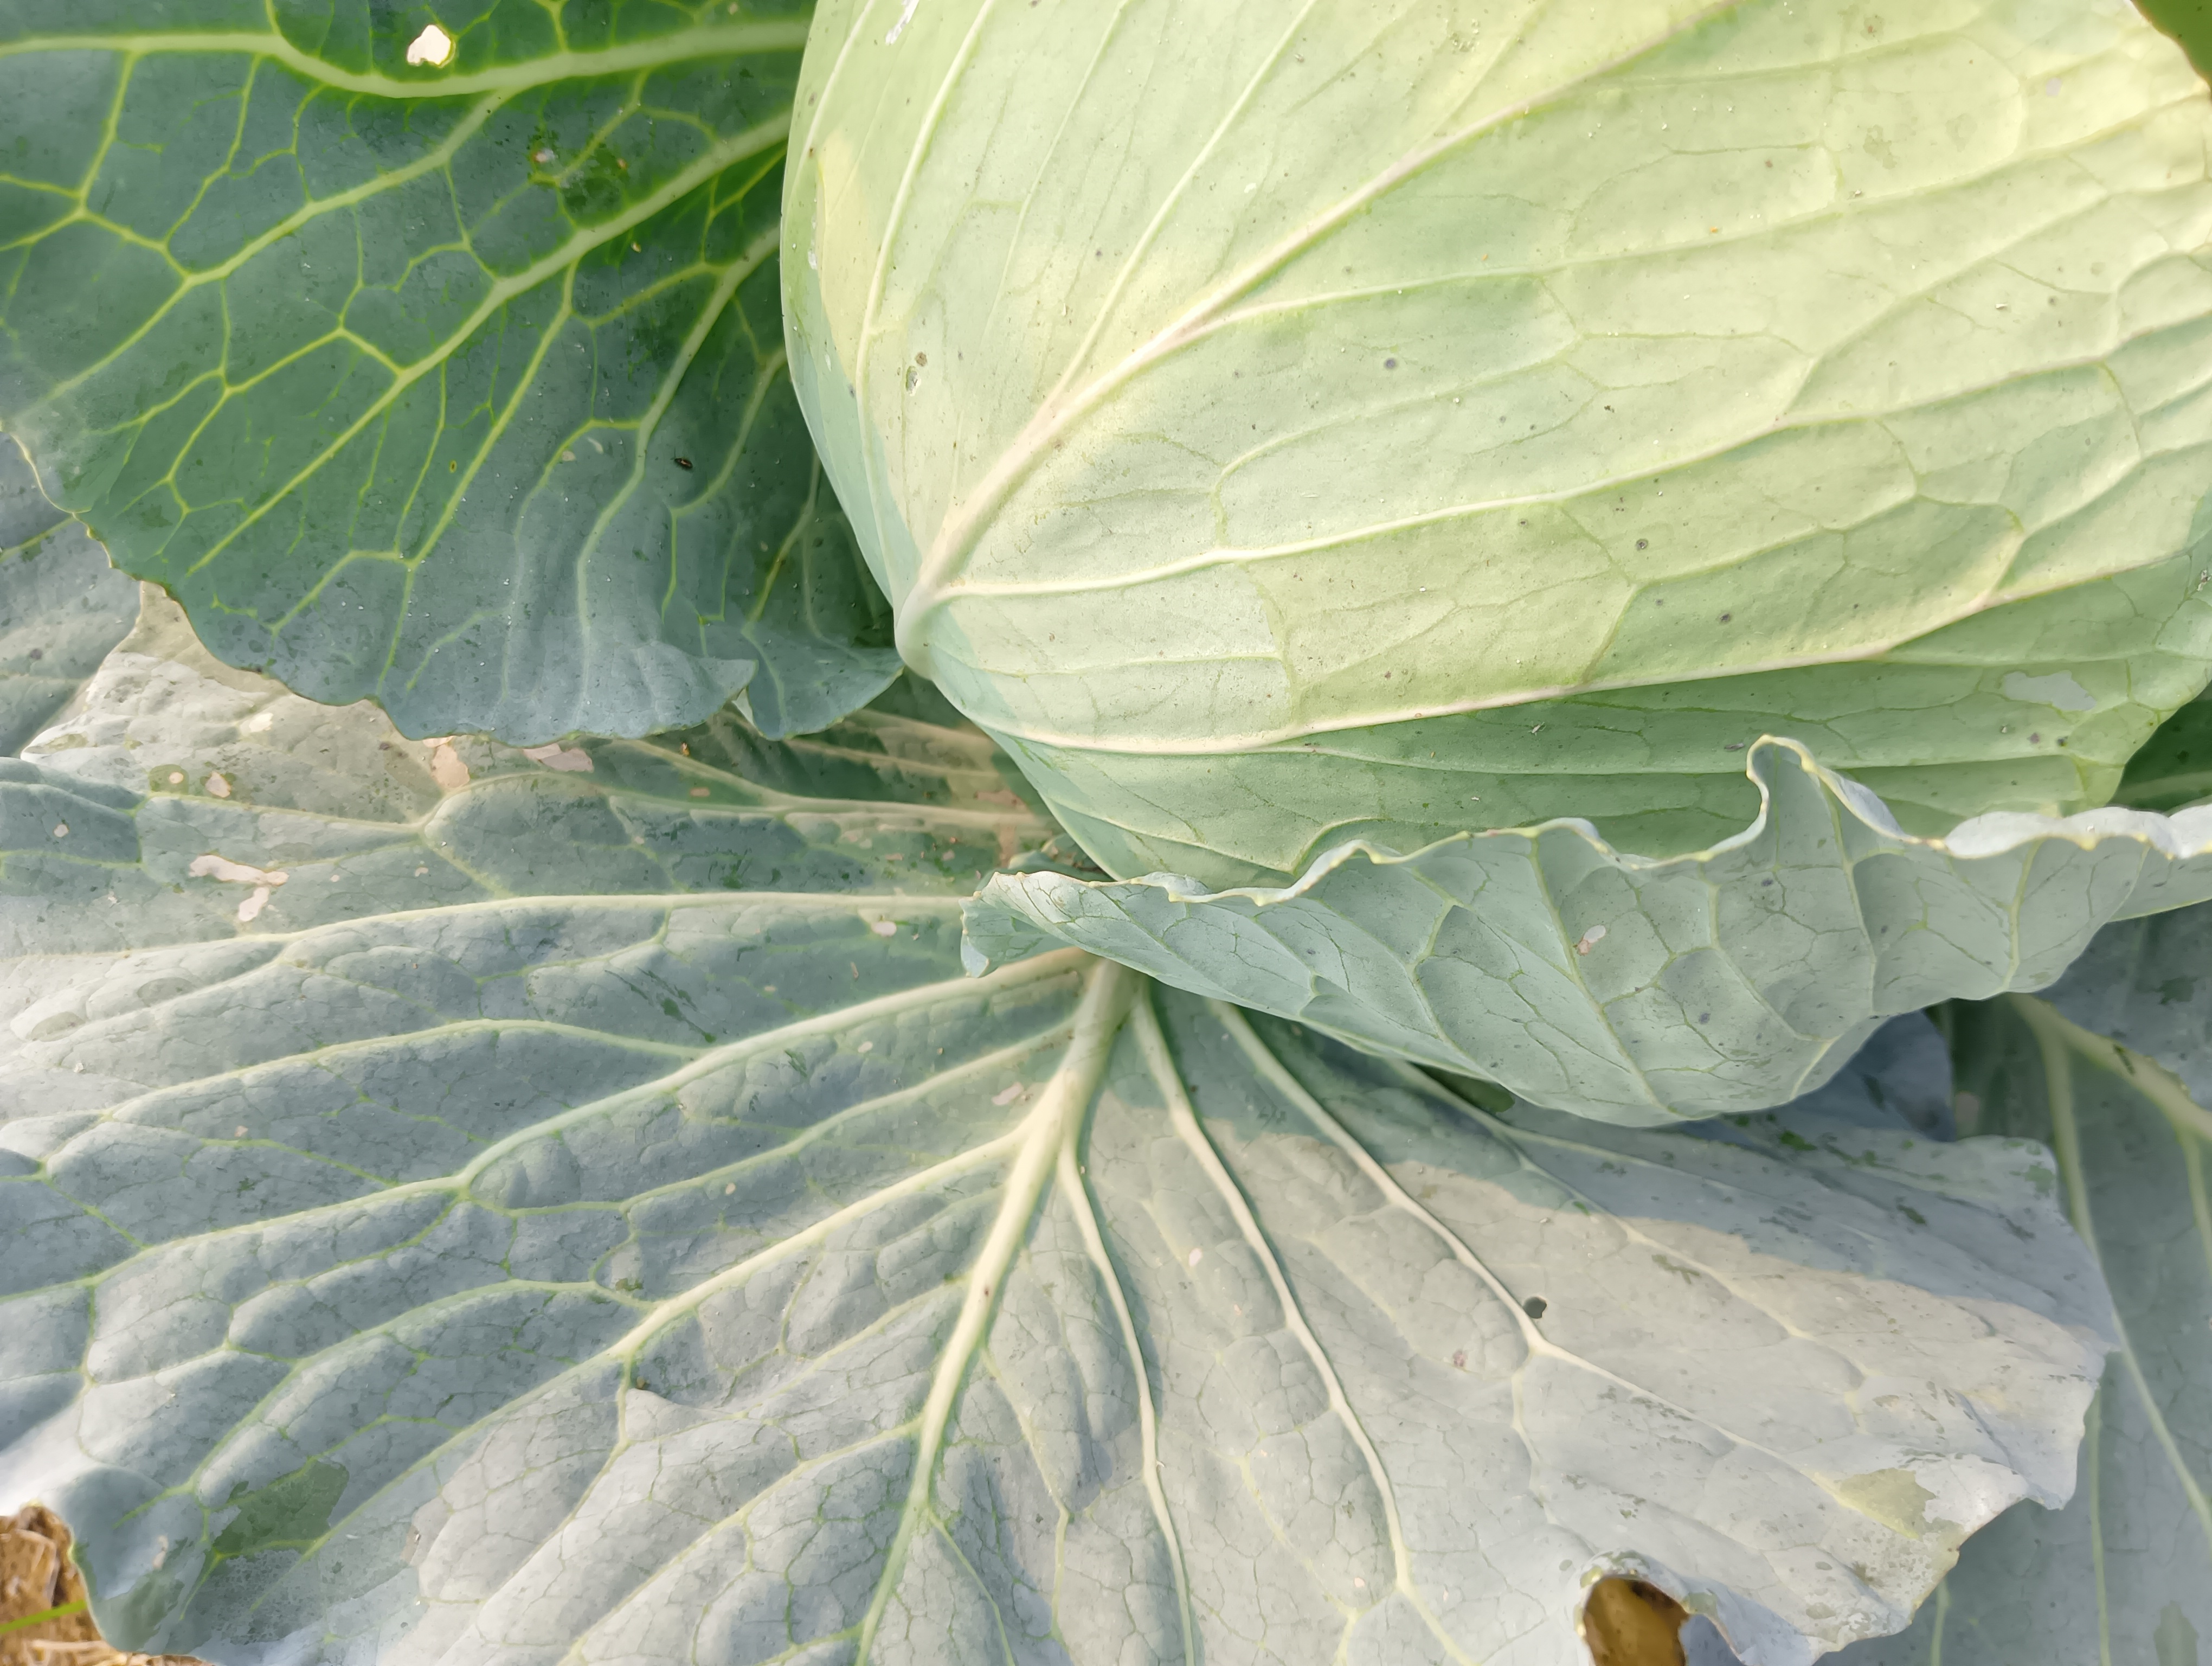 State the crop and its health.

cabbage, healthy
